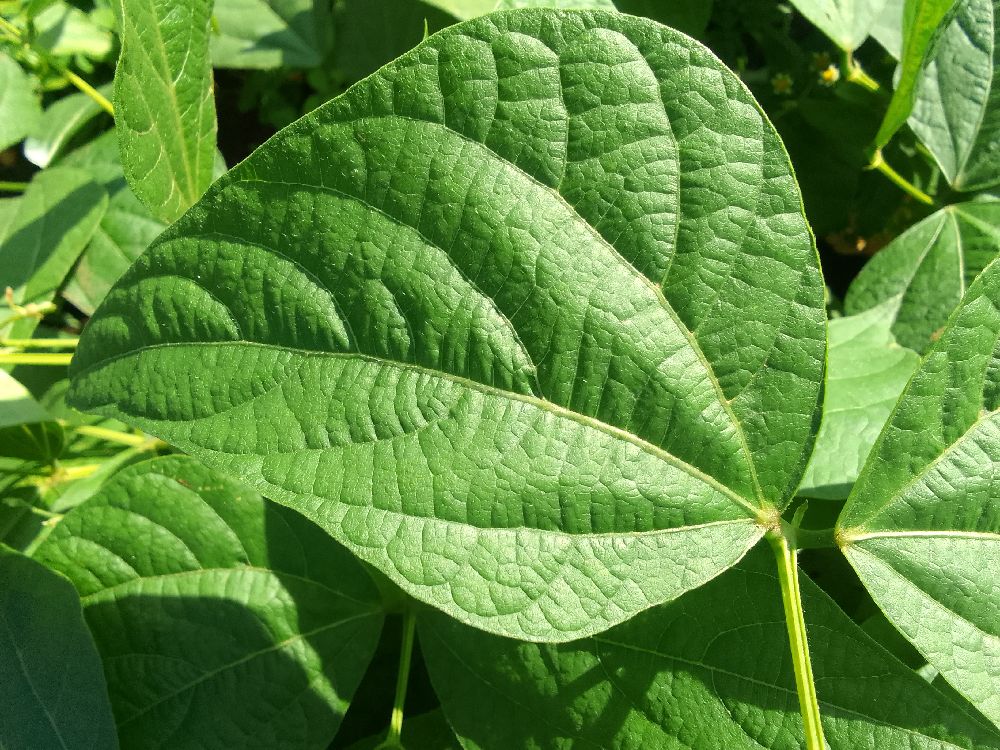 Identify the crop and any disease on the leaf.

common bean, healthy
